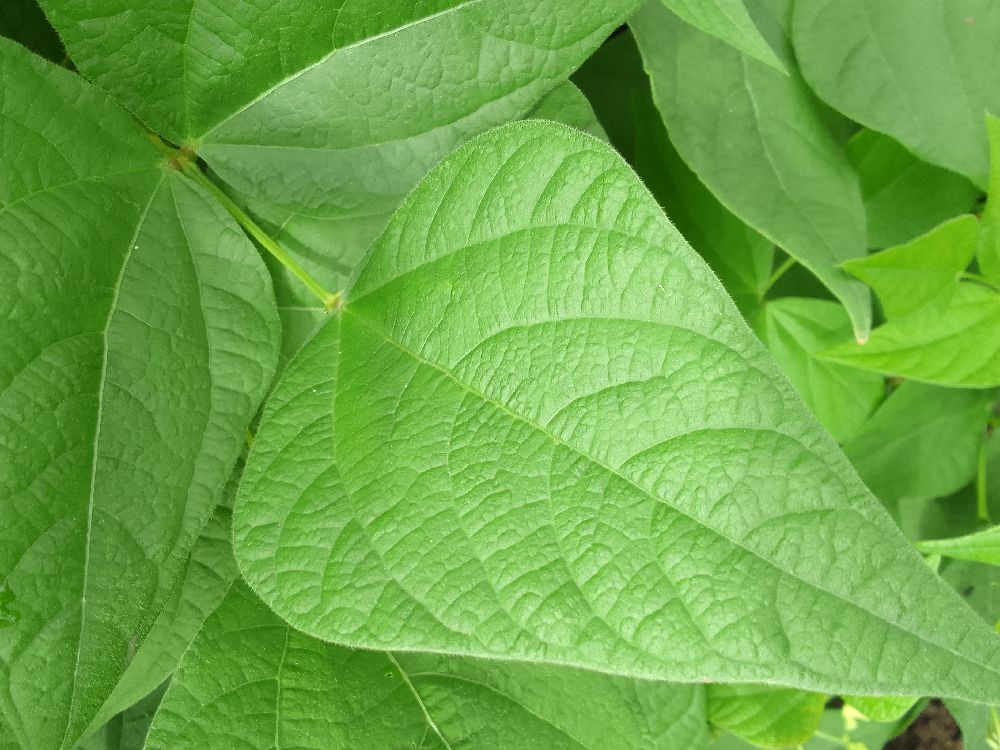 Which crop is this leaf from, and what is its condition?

common bean, healthy
